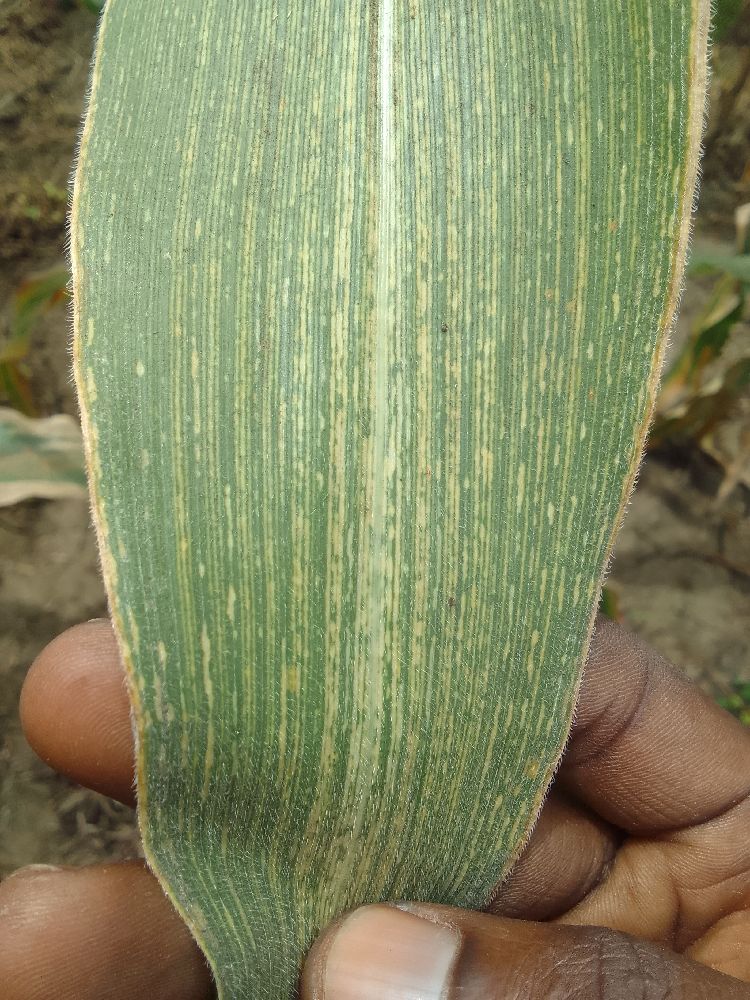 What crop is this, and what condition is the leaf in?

maize, maize streak virus
